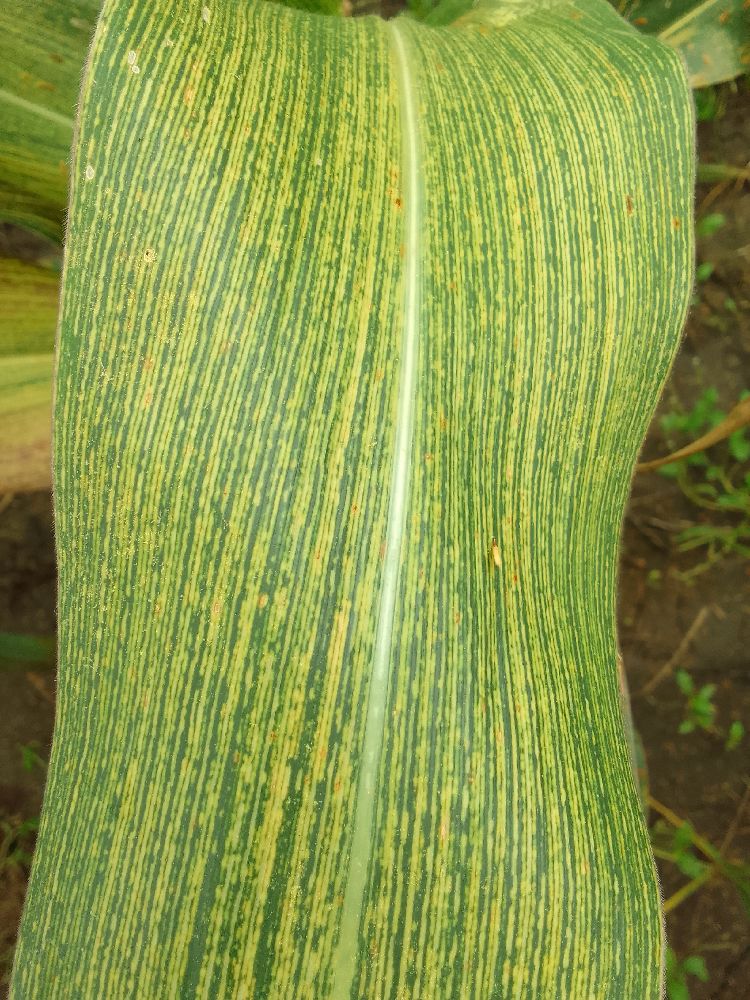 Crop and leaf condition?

maize, maize streak virus
